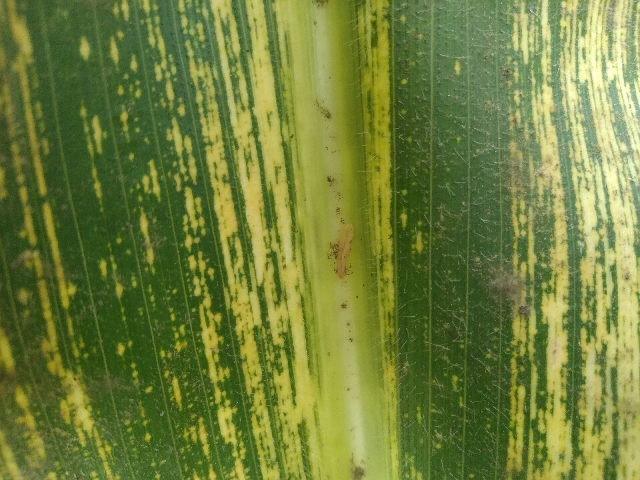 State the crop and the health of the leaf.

maize, maize streak virus
